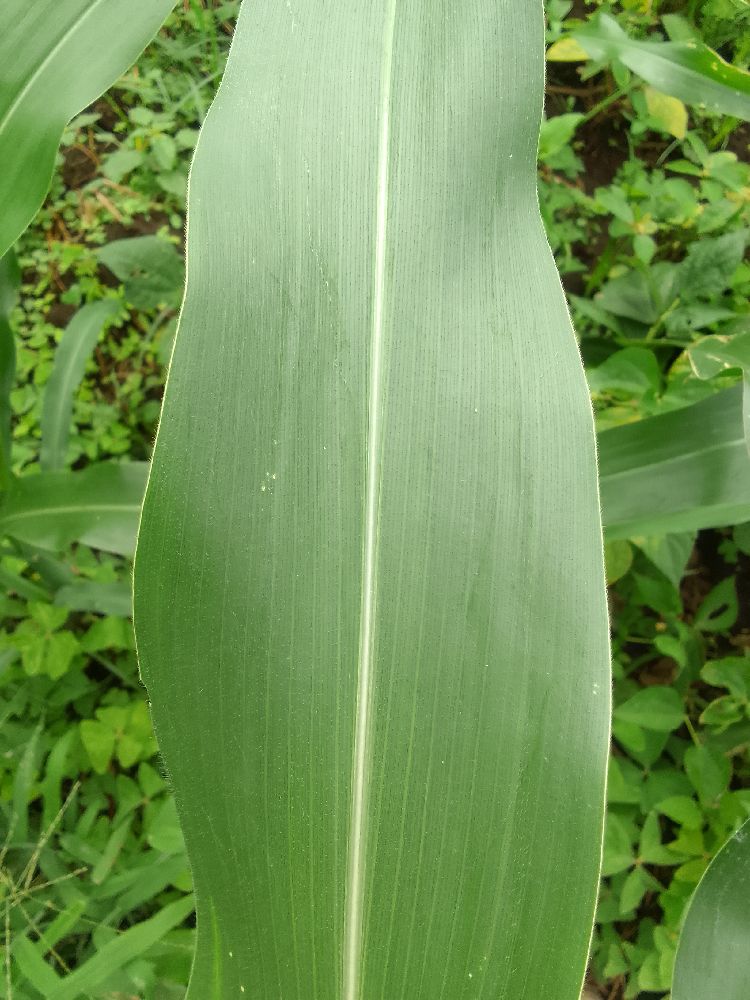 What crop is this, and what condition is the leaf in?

maize, healthy
